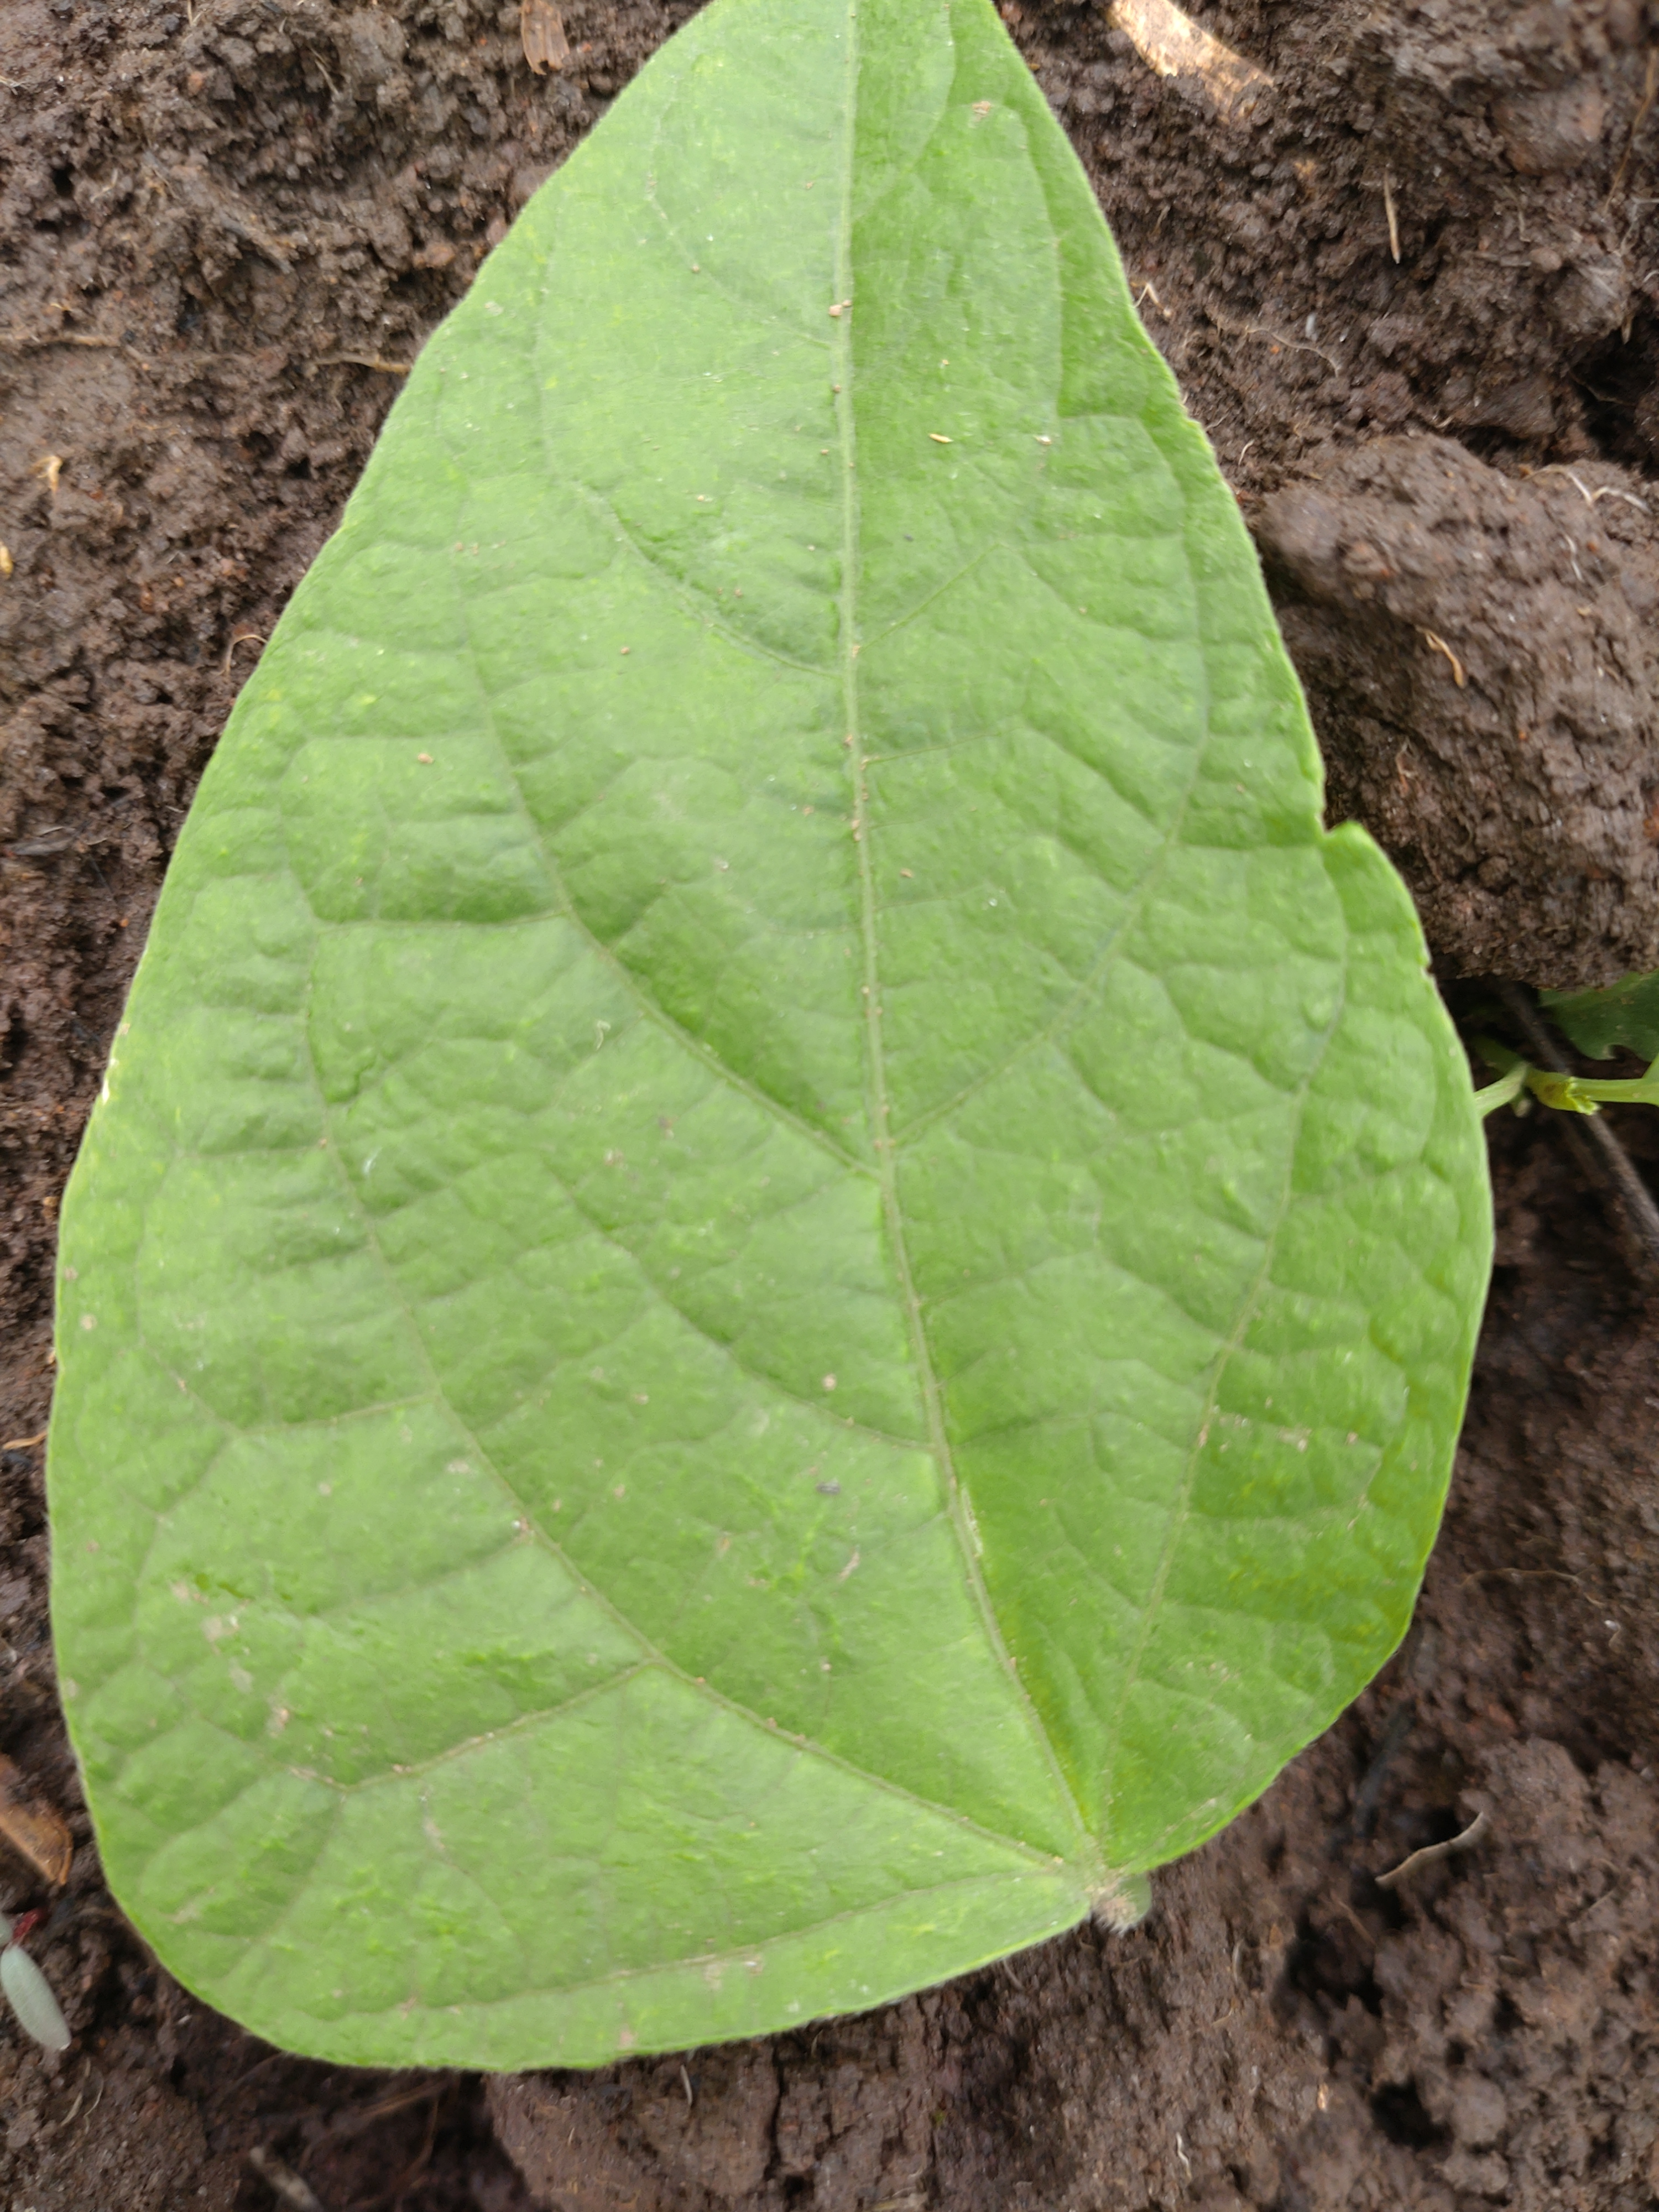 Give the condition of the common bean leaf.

healthy
